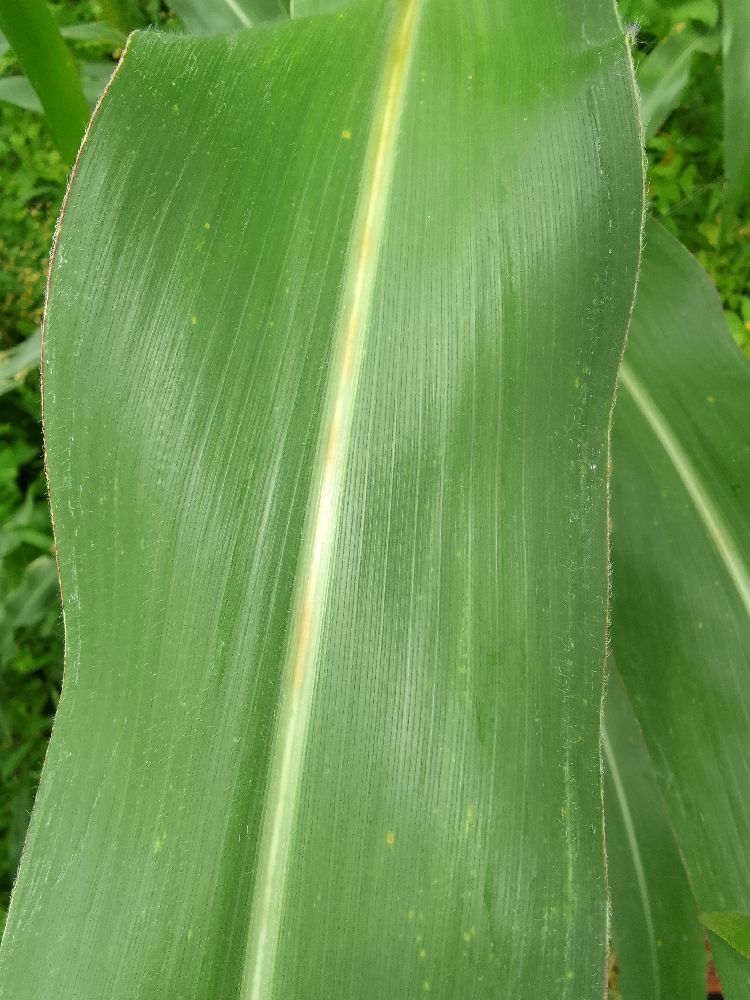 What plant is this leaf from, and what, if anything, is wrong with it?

maize, healthy
